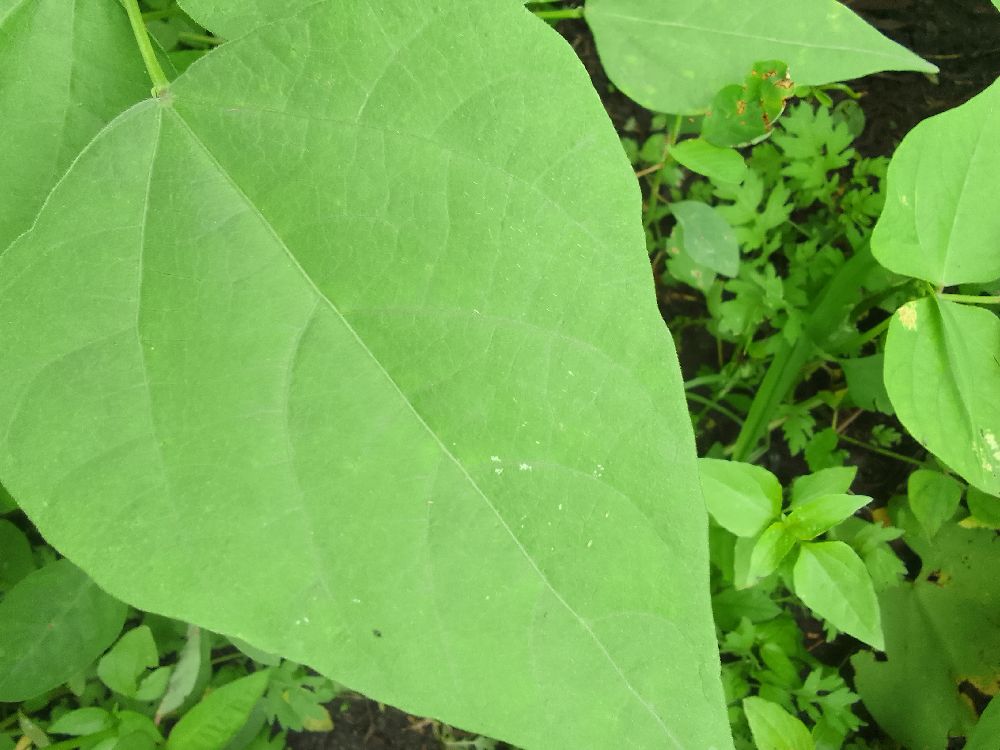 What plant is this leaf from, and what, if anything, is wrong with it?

common bean, healthy
